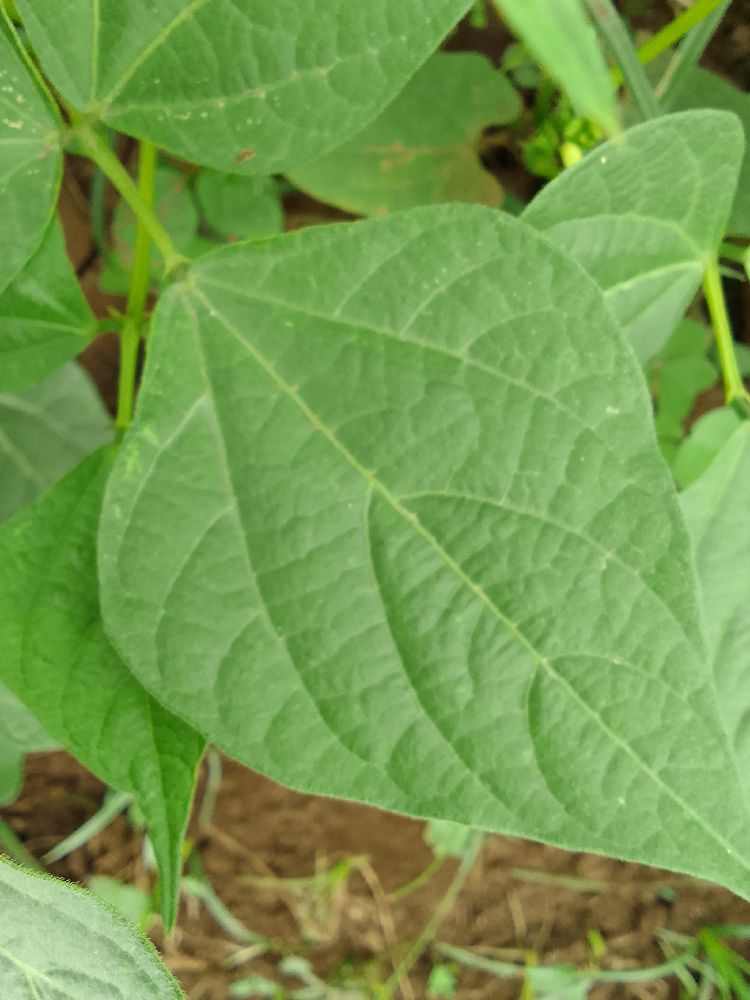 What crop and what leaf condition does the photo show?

common bean, healthy
